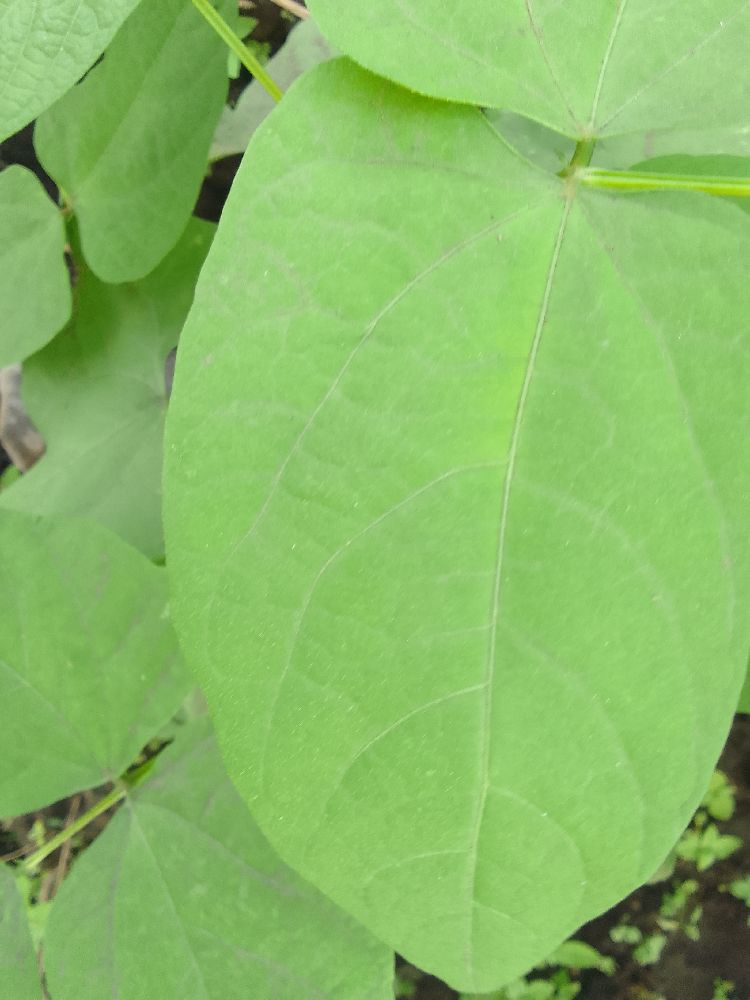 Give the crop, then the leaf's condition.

common bean, healthy
